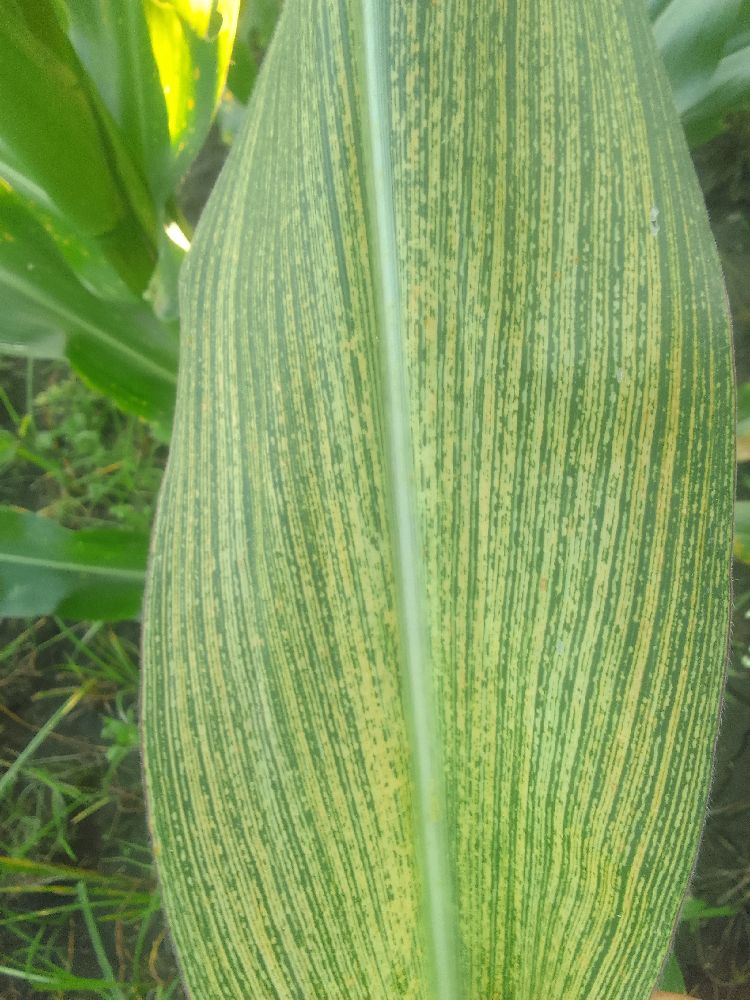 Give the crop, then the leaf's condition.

maize, maize streak virus
